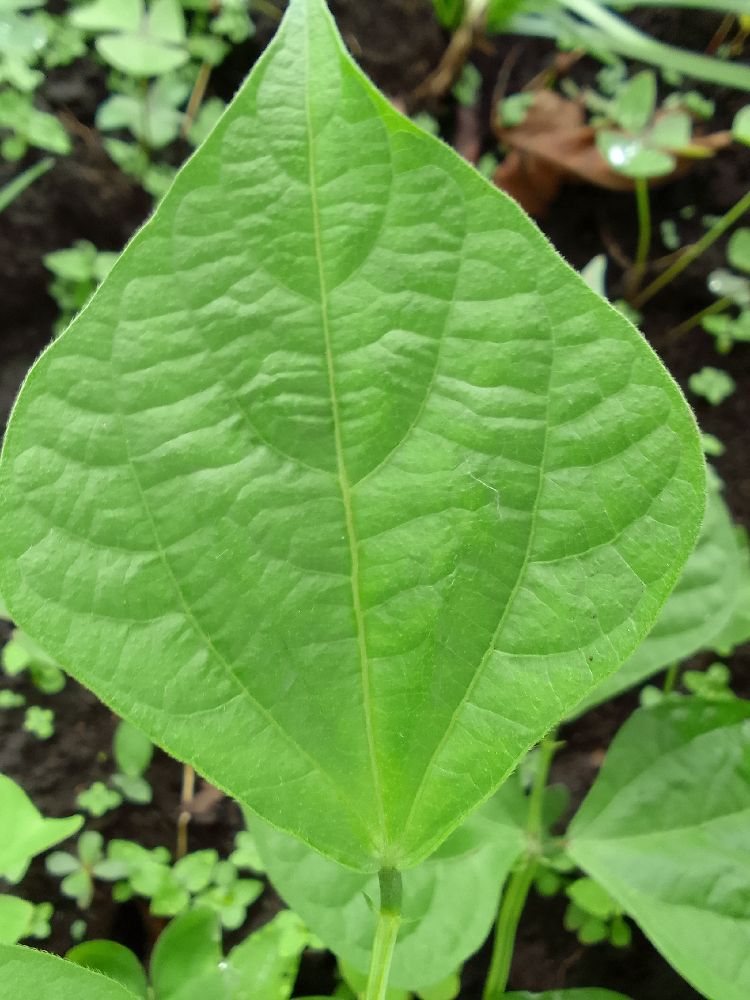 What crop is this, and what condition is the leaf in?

common bean, healthy
